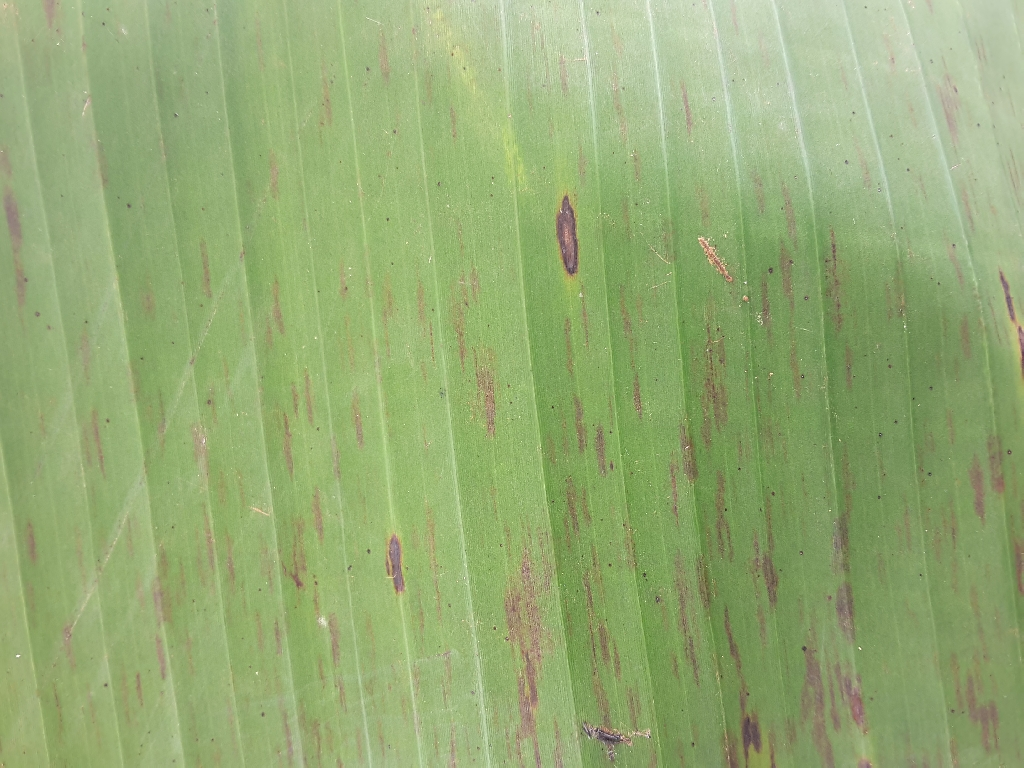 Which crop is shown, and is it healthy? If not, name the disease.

banana, black sigatoka
